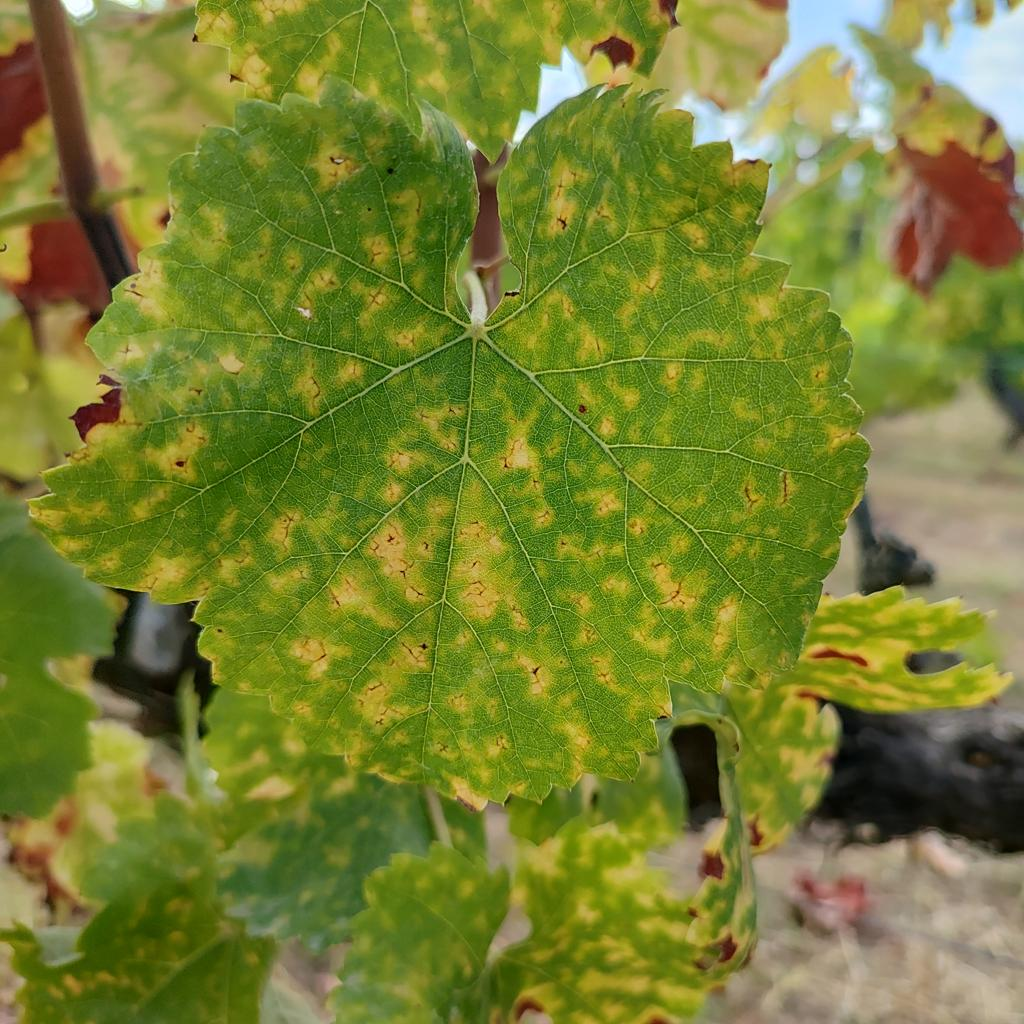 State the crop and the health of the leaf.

grapevine, esca complex
